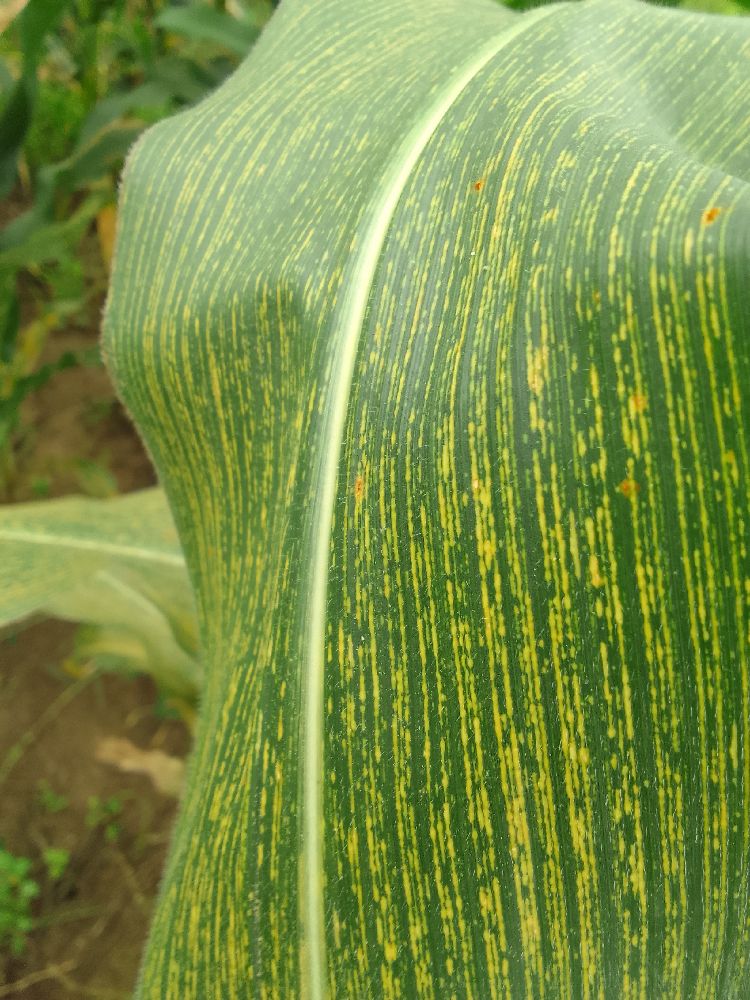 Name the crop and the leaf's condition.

maize, maize streak virus
